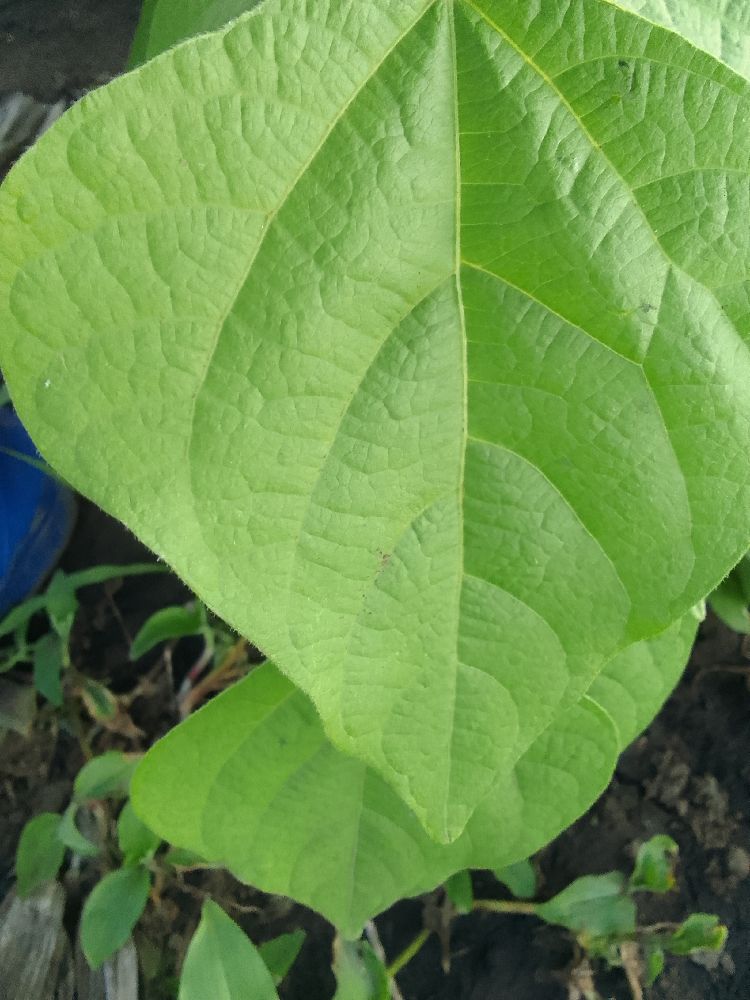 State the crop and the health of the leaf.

common bean, healthy
